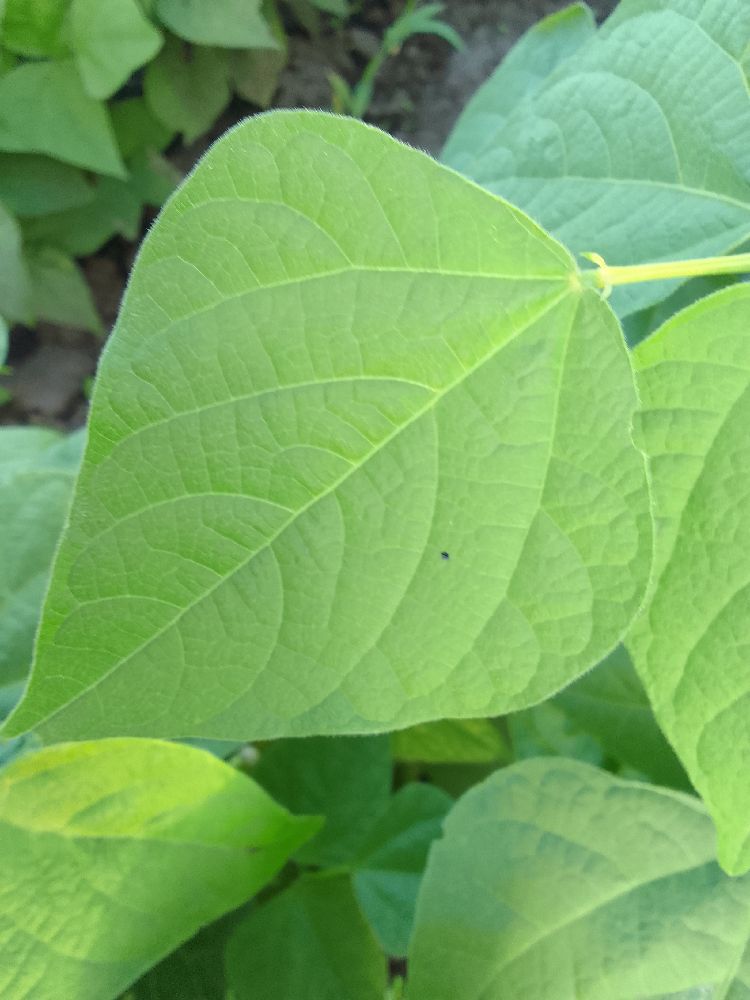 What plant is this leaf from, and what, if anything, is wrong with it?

common bean, healthy
